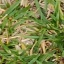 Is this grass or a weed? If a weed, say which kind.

grass
